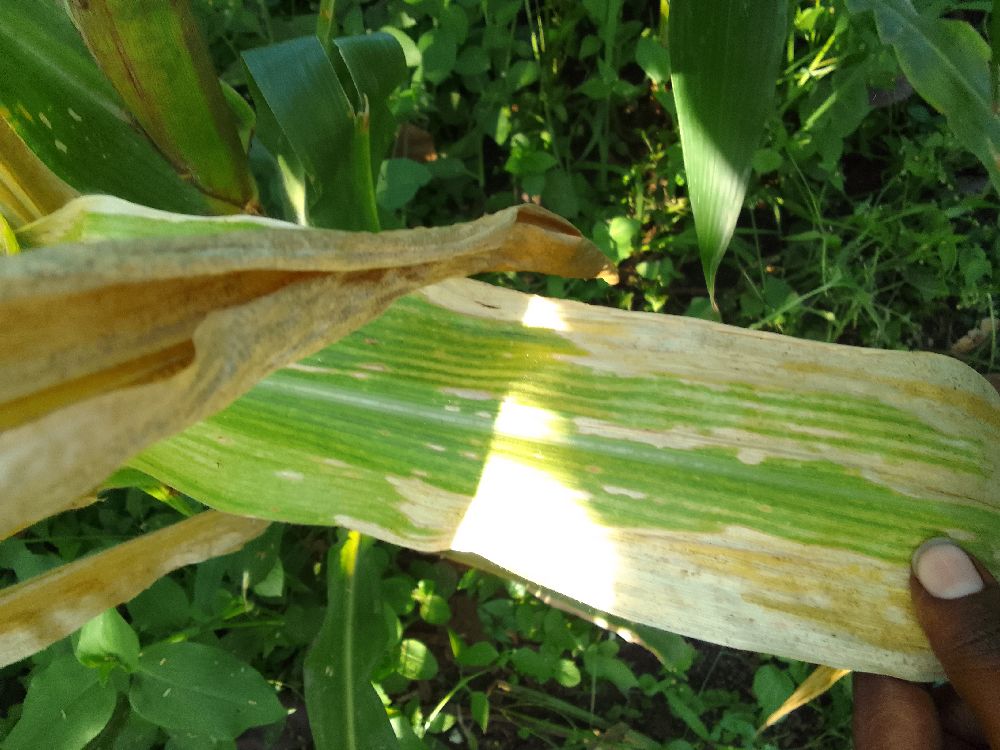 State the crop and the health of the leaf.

maize, maize lethal necrosis
